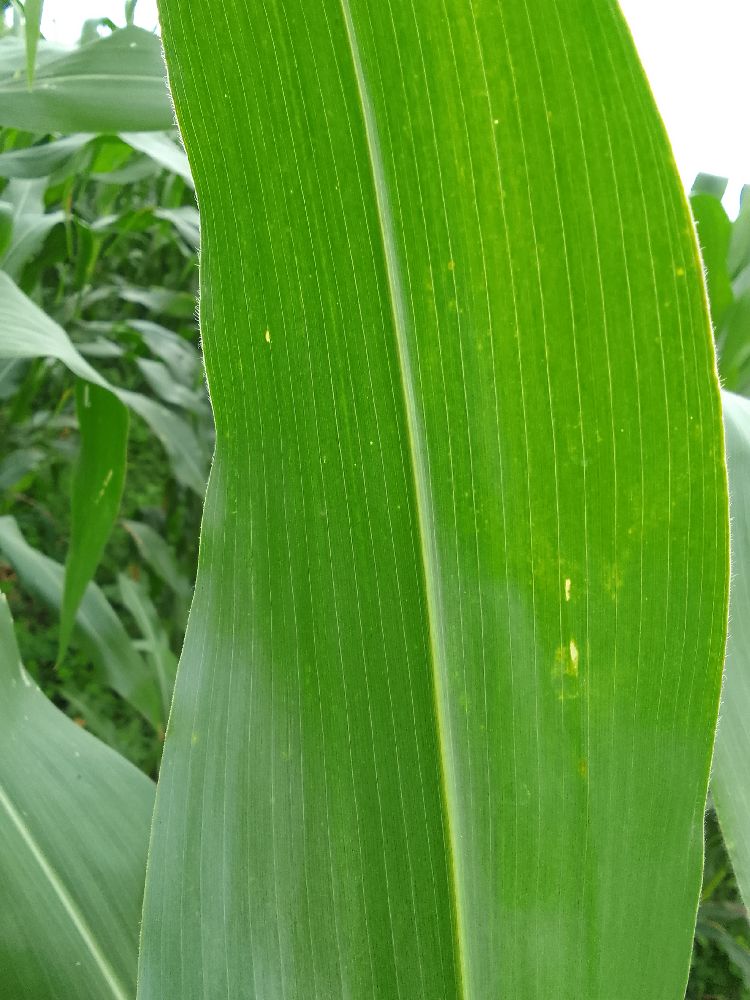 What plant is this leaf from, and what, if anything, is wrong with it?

maize, healthy
